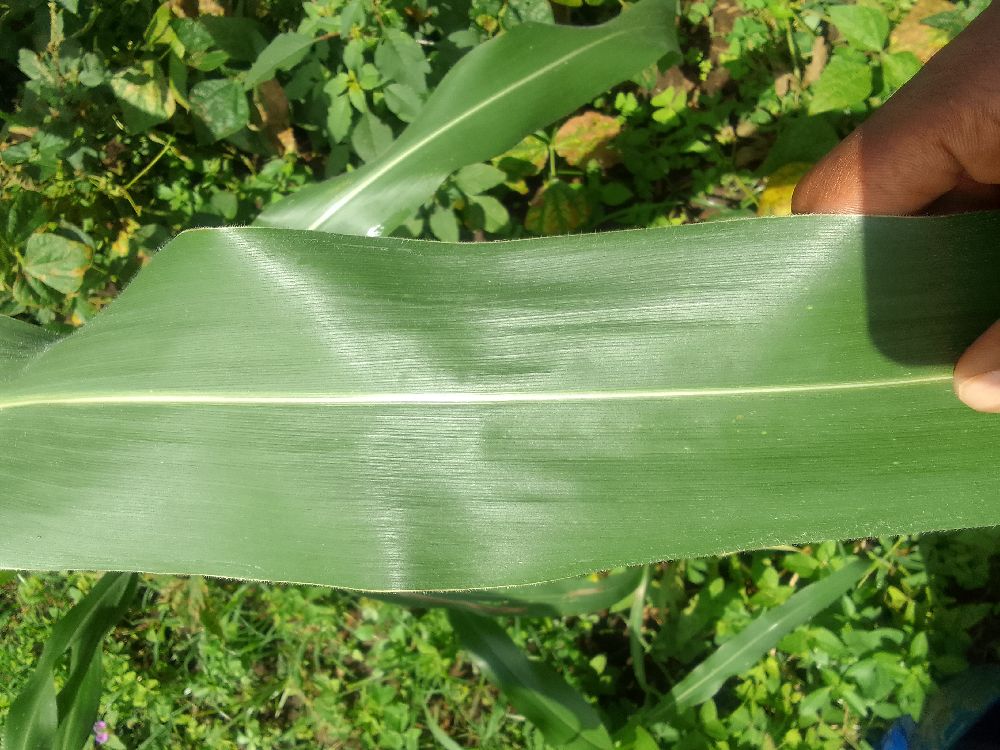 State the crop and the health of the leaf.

maize, healthy
